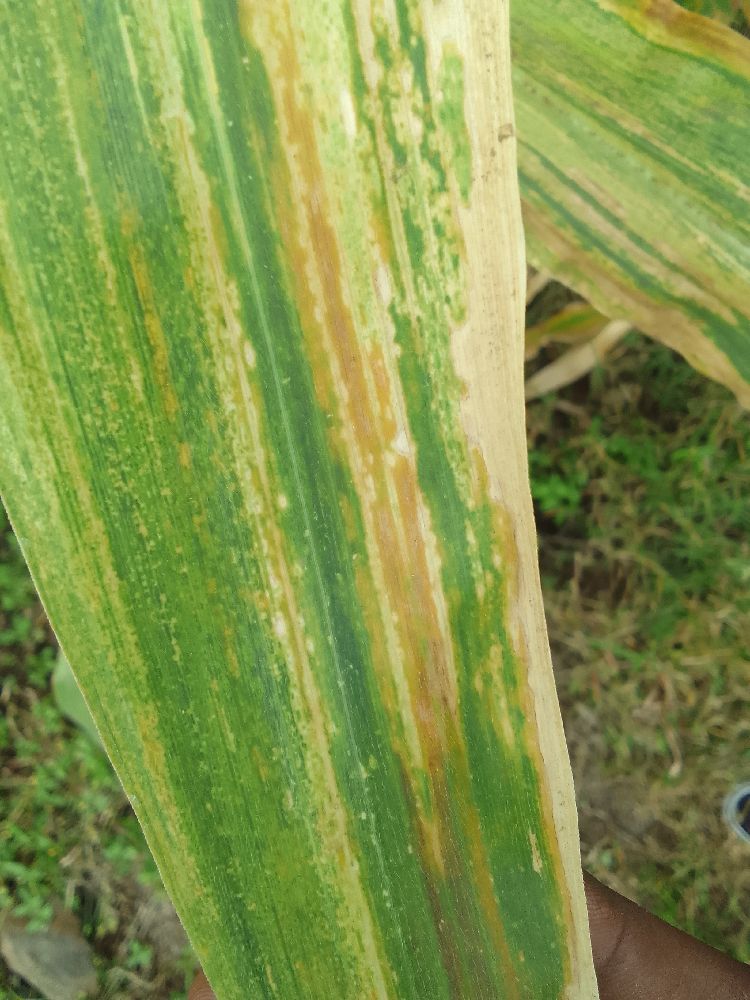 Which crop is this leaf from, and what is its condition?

maize, maize lethal necrosis
